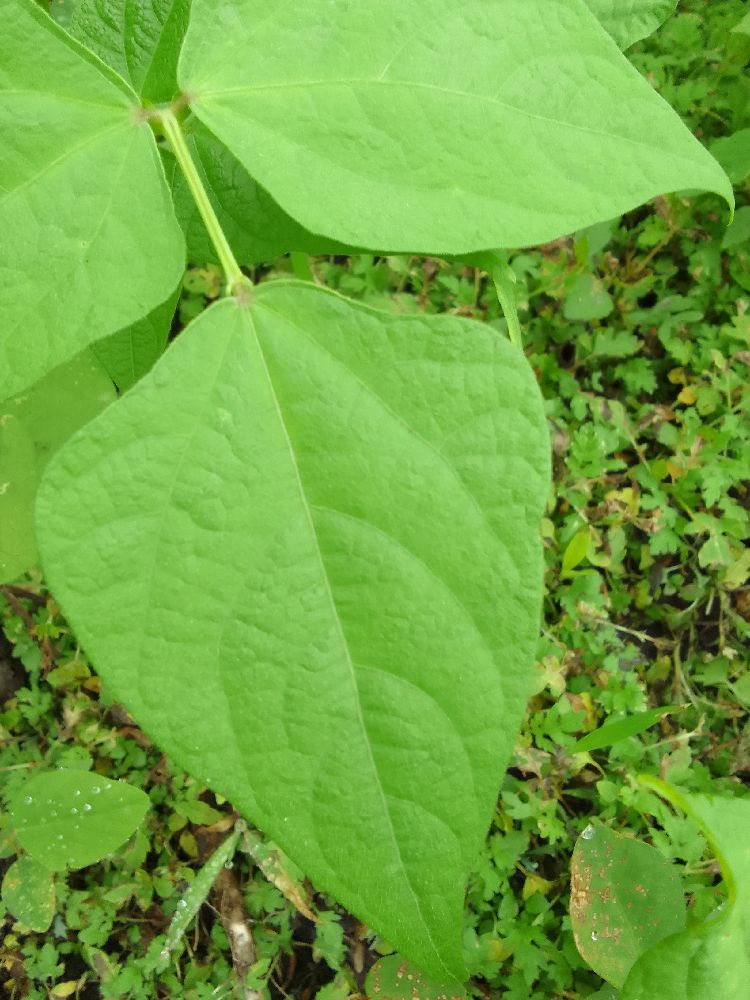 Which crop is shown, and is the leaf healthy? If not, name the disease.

common bean, healthy
